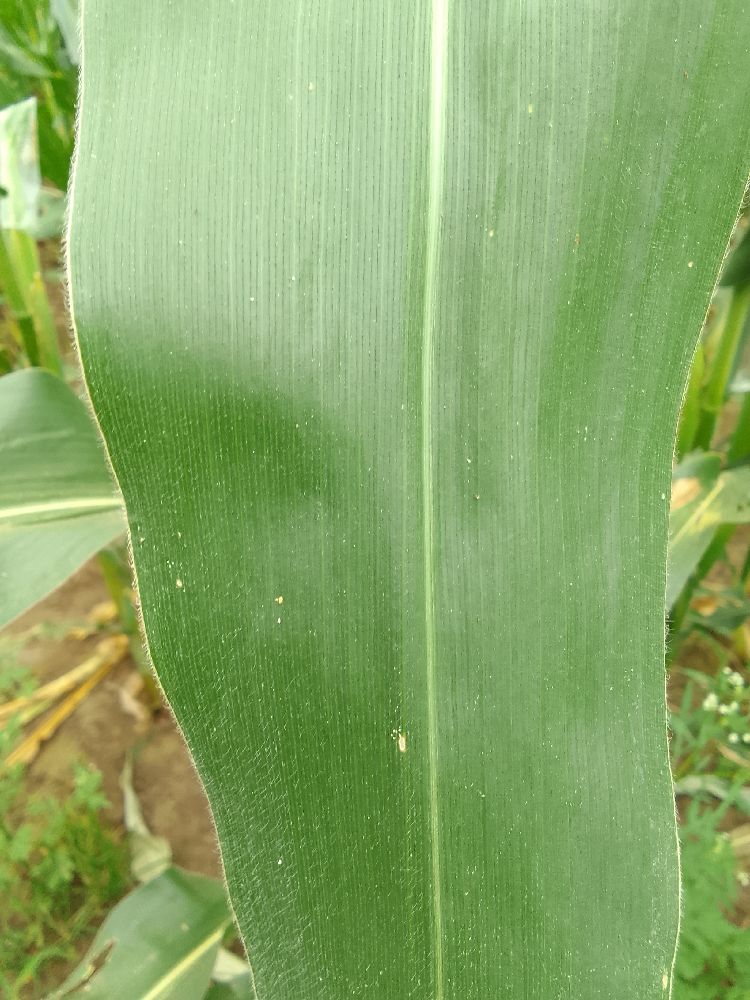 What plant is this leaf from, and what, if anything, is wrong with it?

maize, healthy
